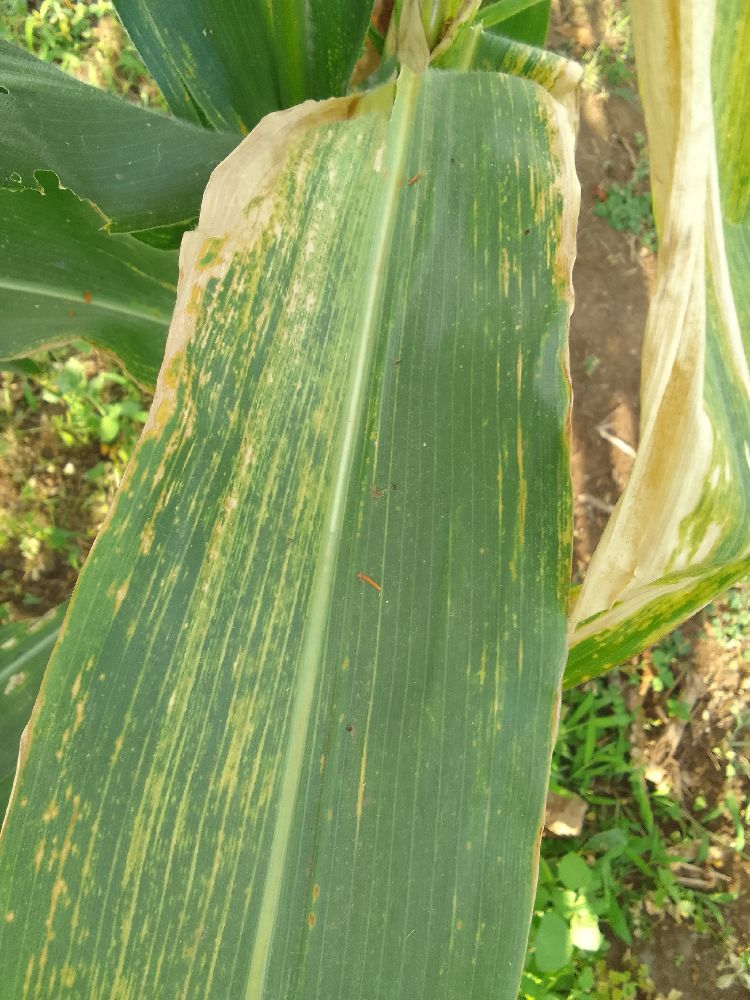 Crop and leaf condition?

maize, maize lethal necrosis
